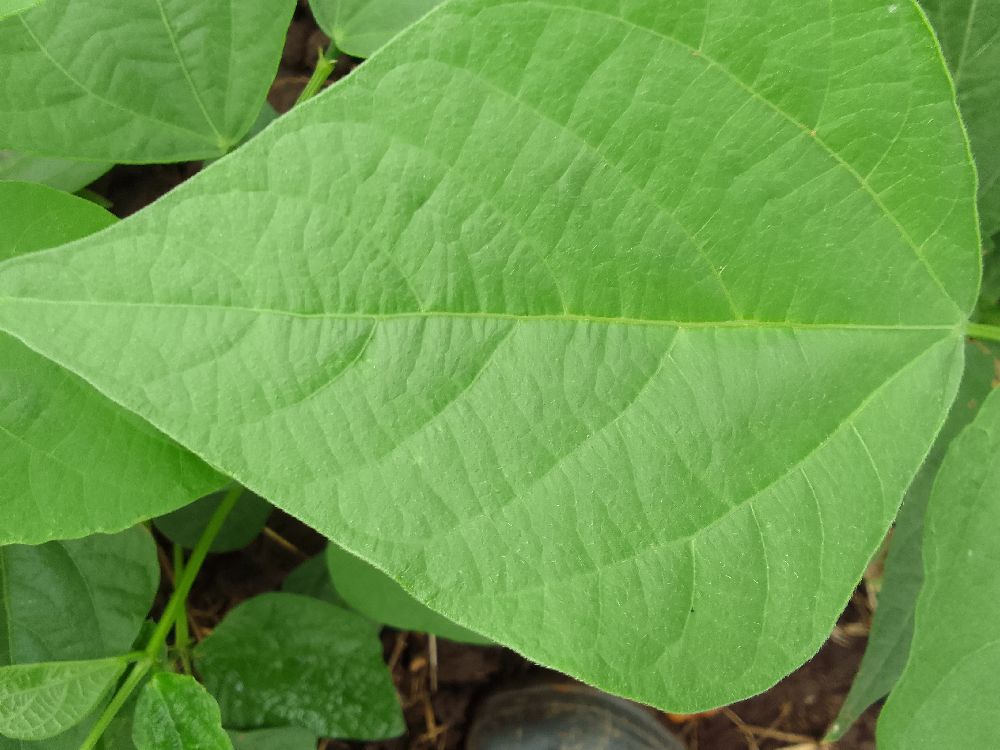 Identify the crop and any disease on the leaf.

common bean, healthy
